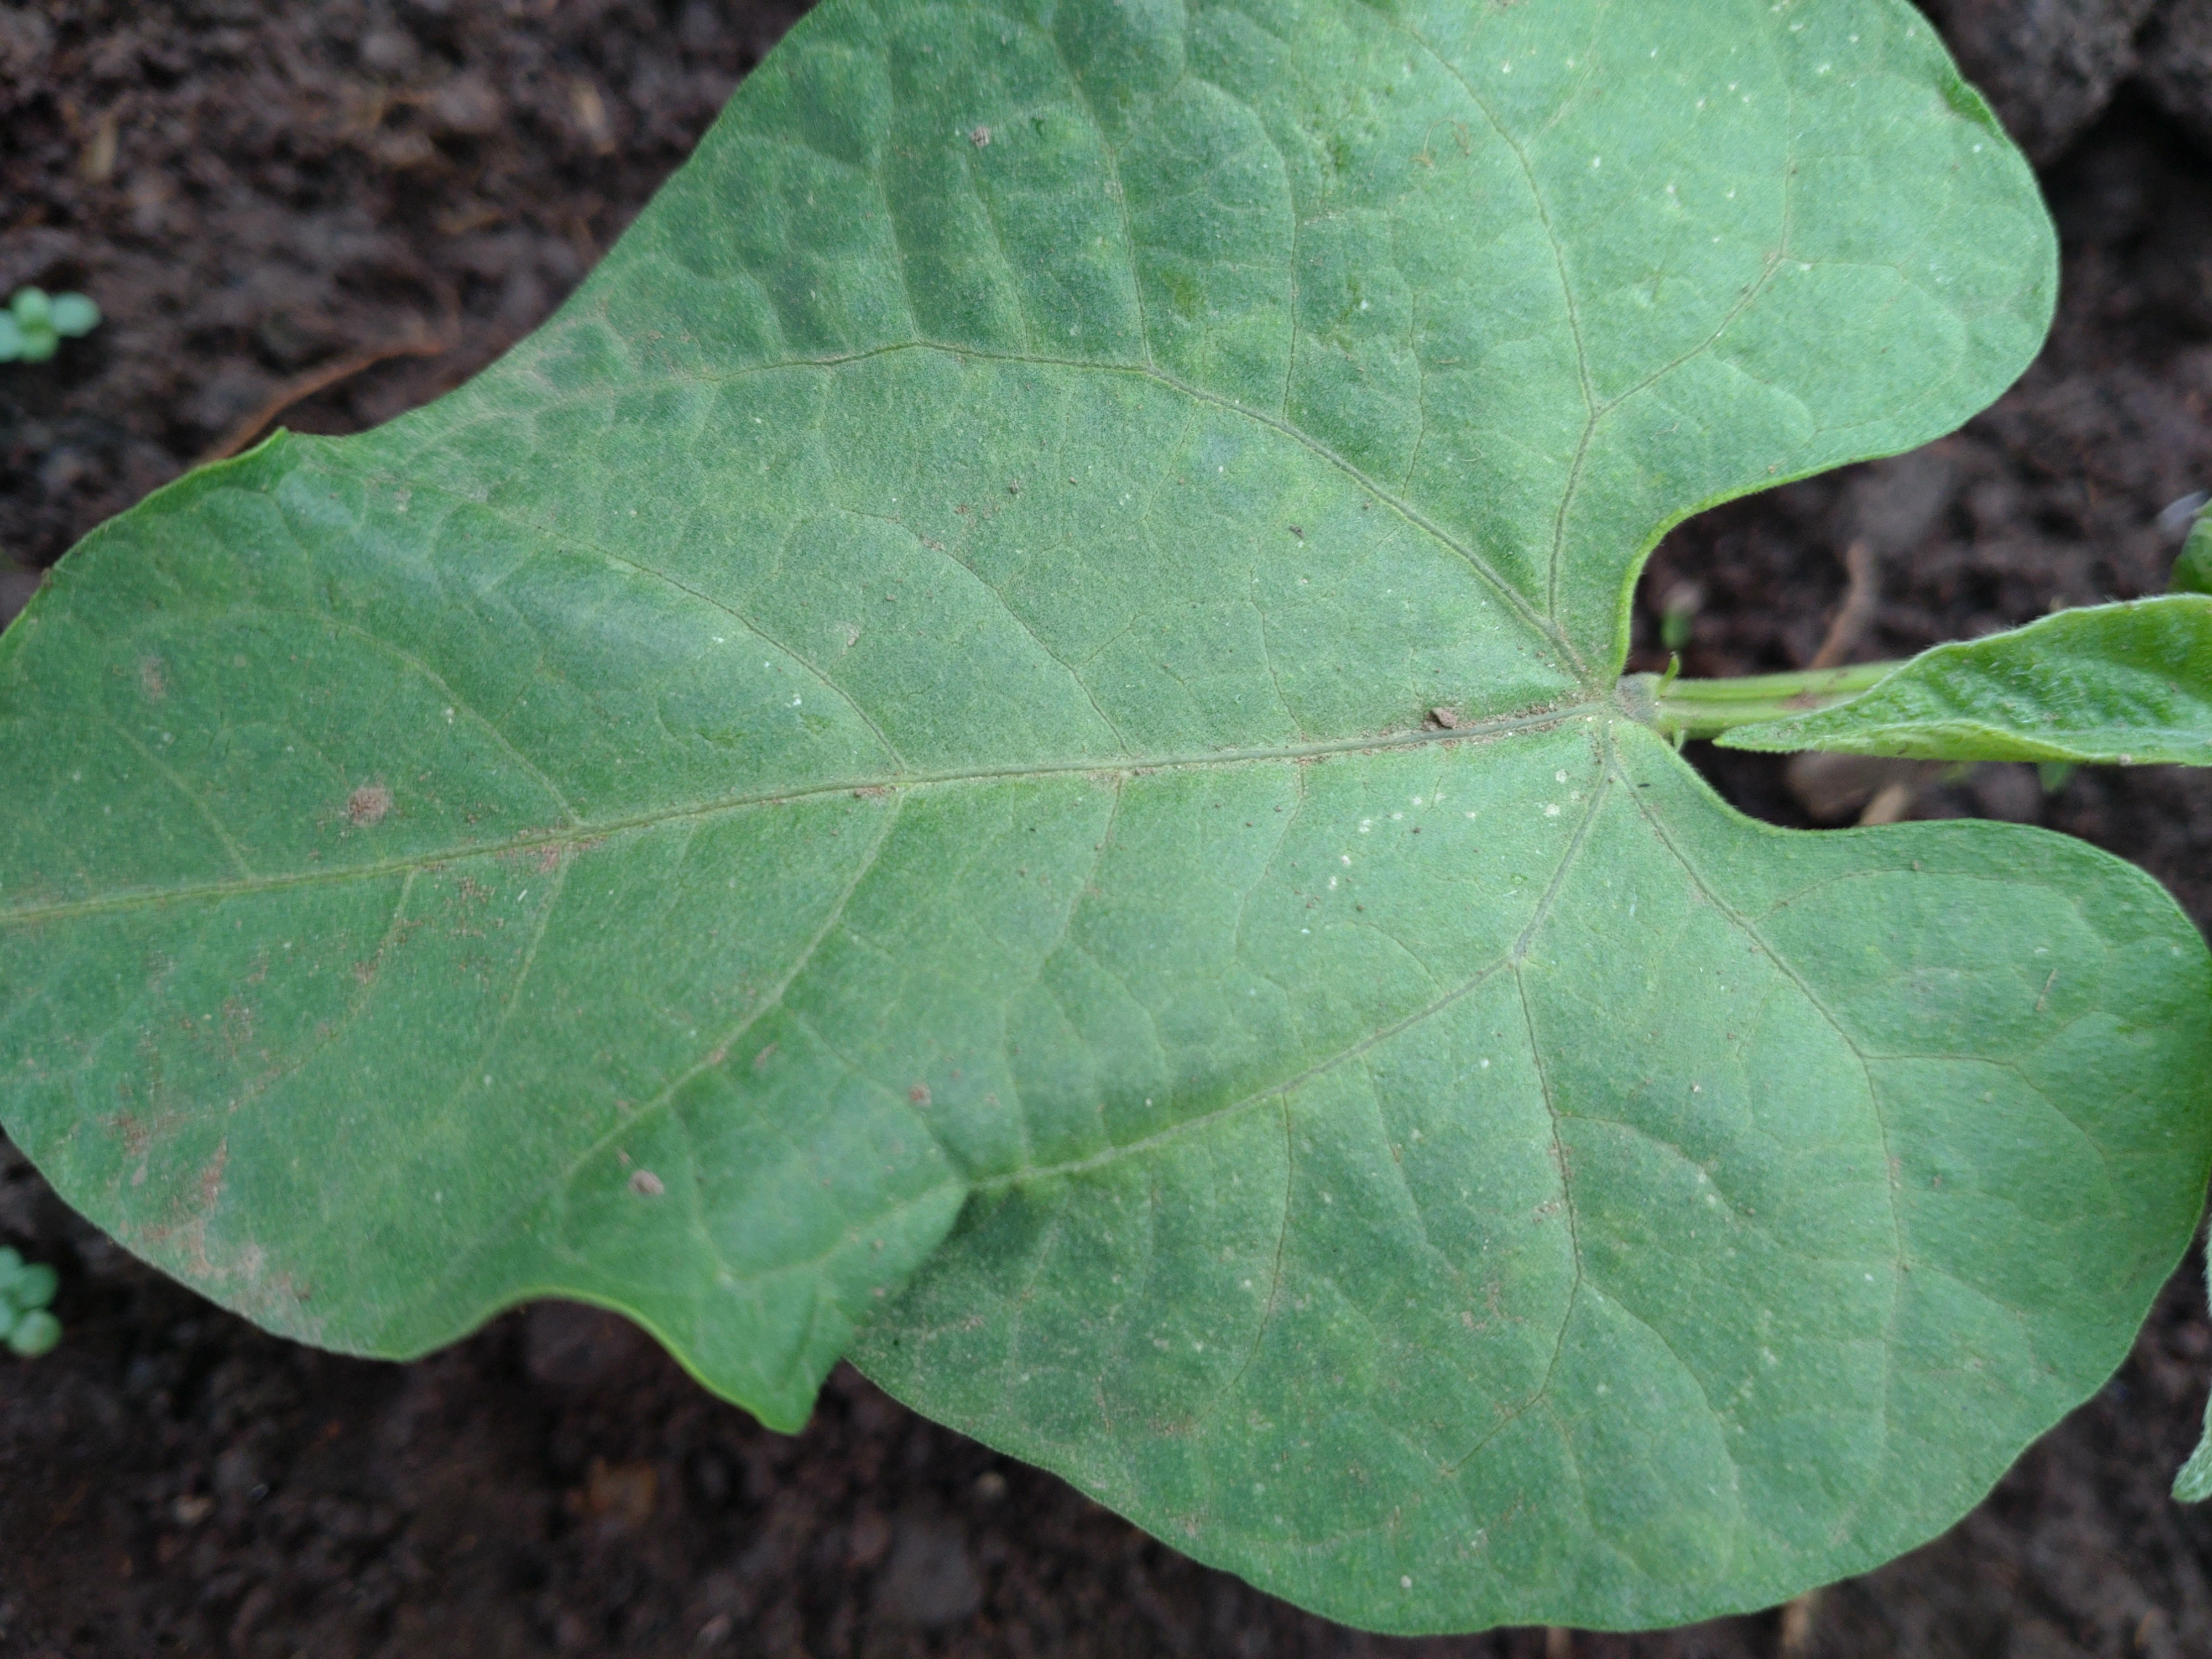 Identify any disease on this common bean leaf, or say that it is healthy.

healthy
